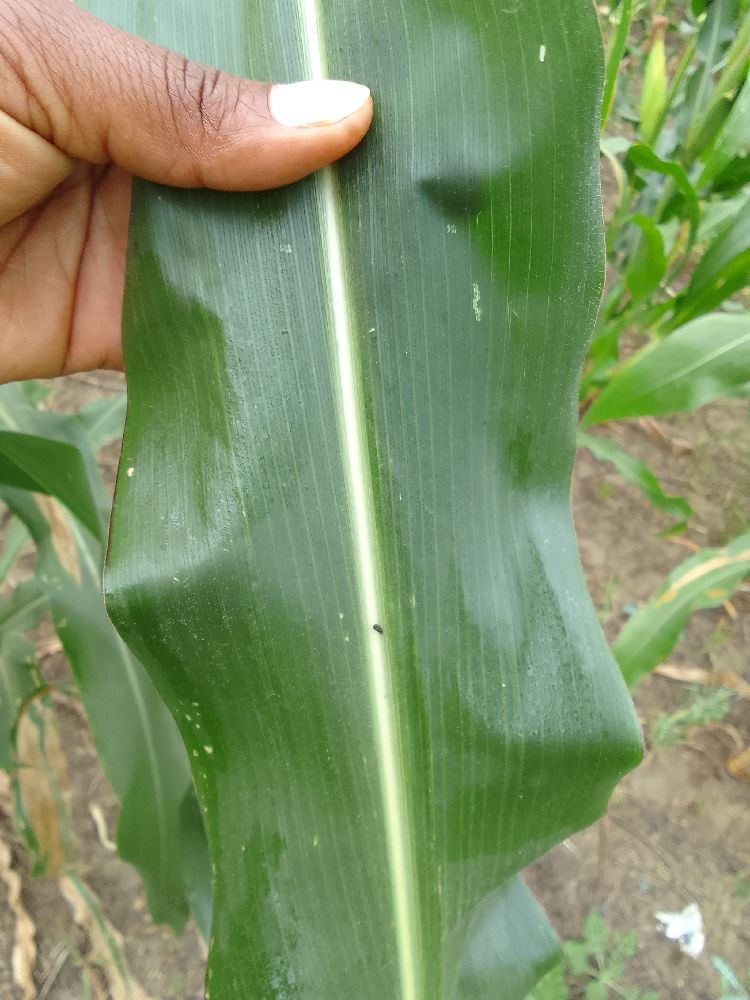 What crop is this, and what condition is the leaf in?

maize, healthy
